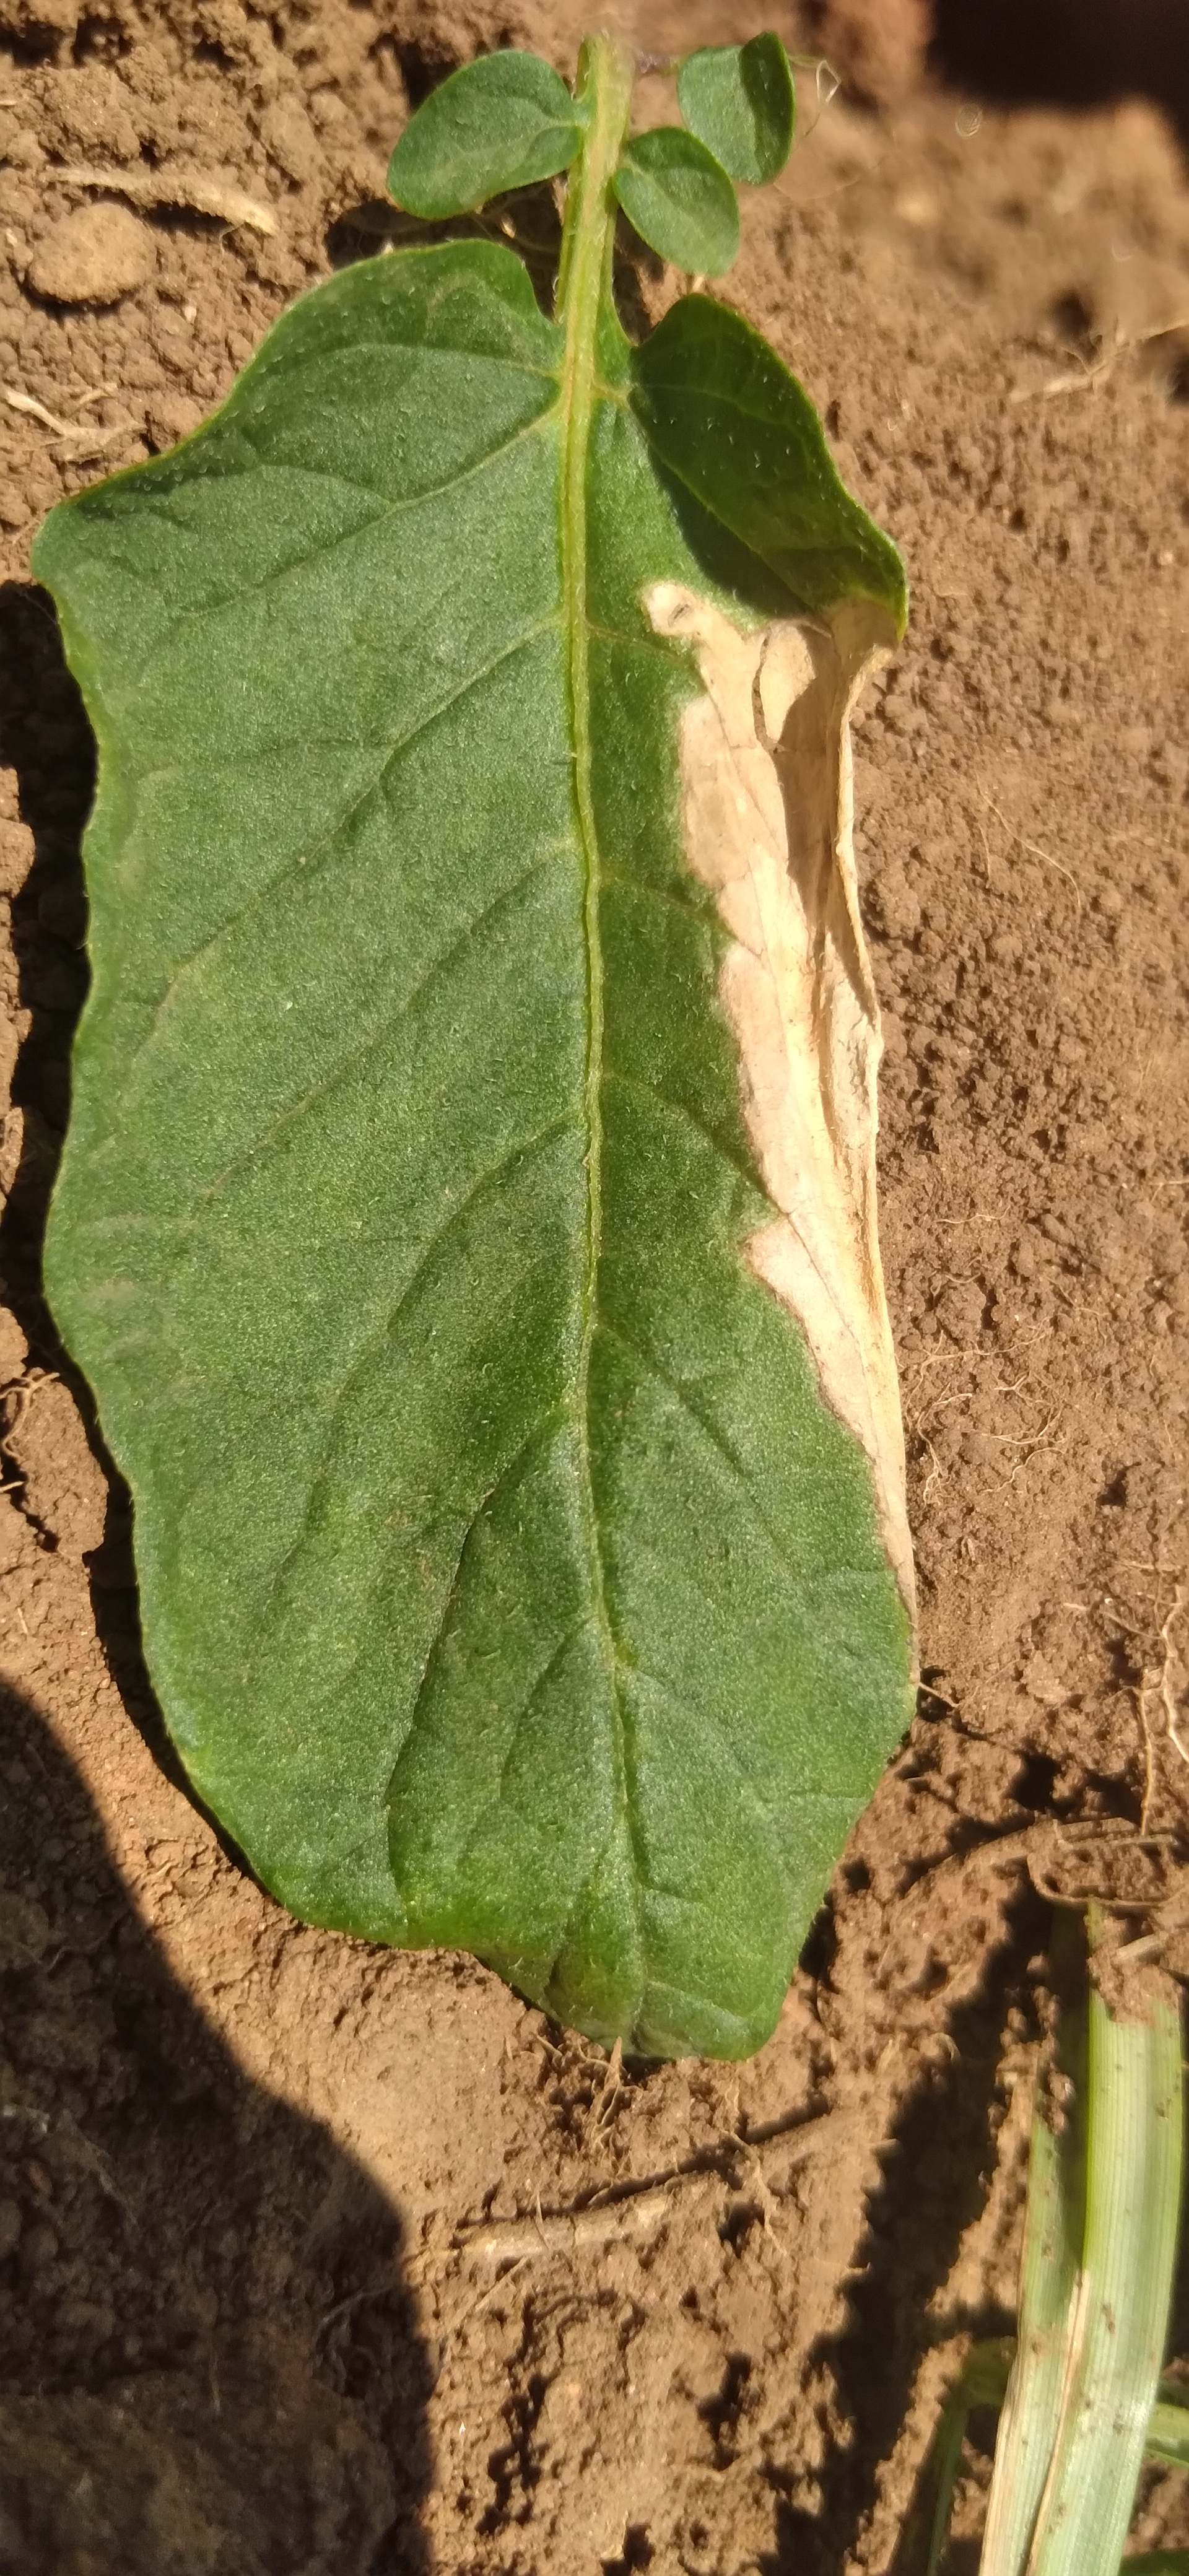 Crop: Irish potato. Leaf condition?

early blight
